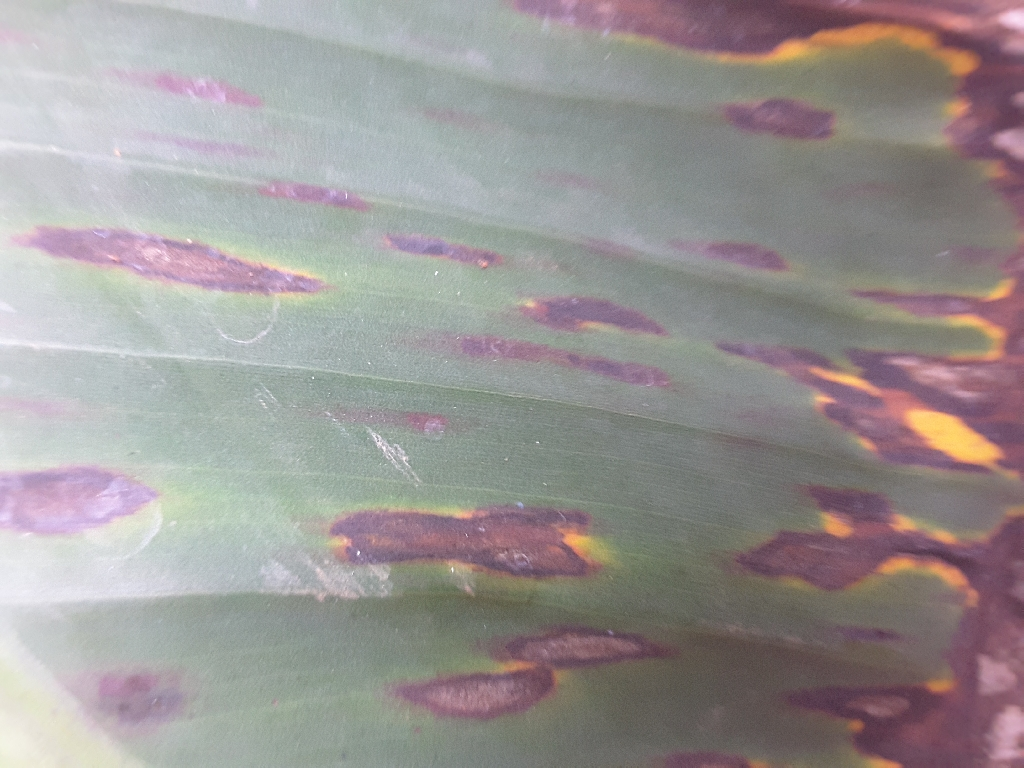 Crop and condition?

banana, black sigatoka
